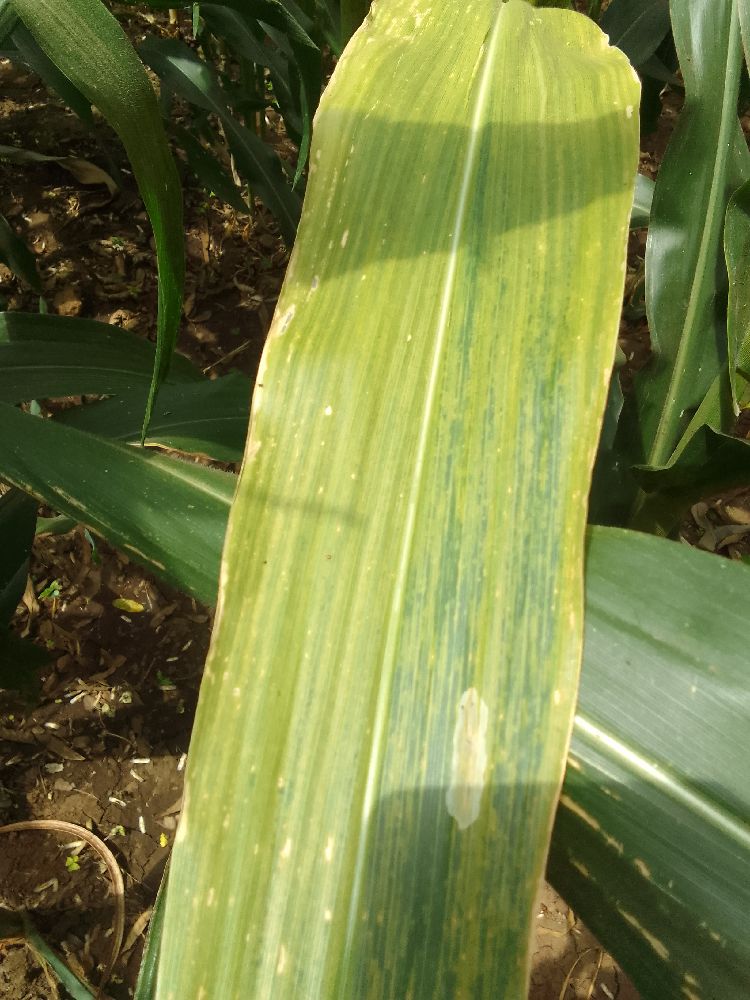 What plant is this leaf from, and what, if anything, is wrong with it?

maize, maize lethal necrosis
